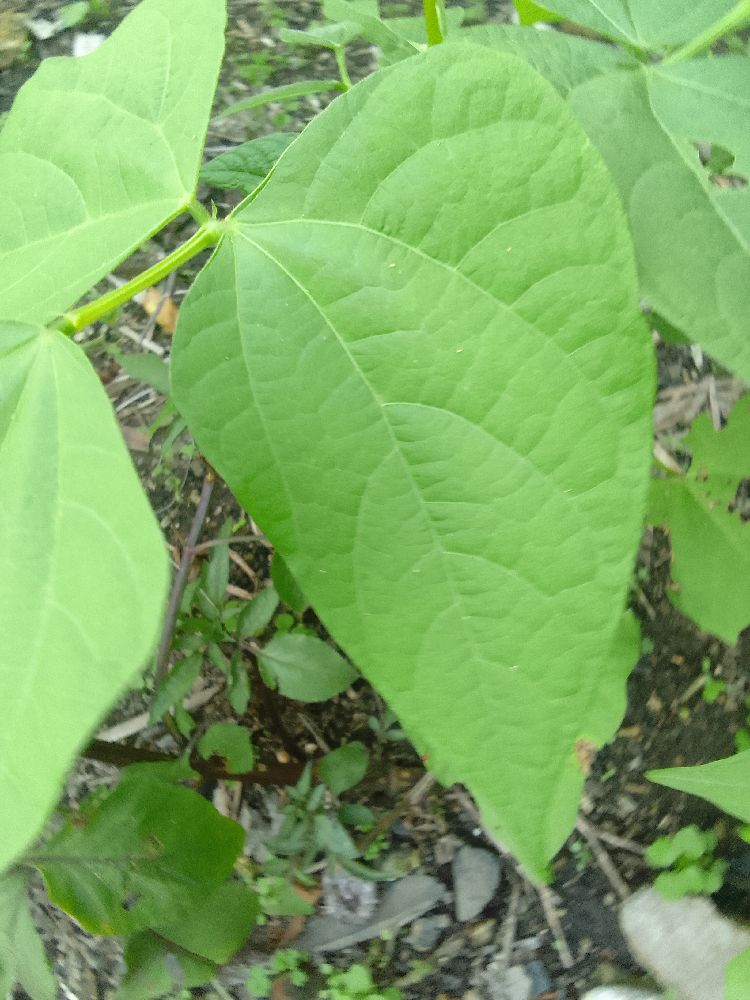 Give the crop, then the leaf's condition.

common bean, healthy
